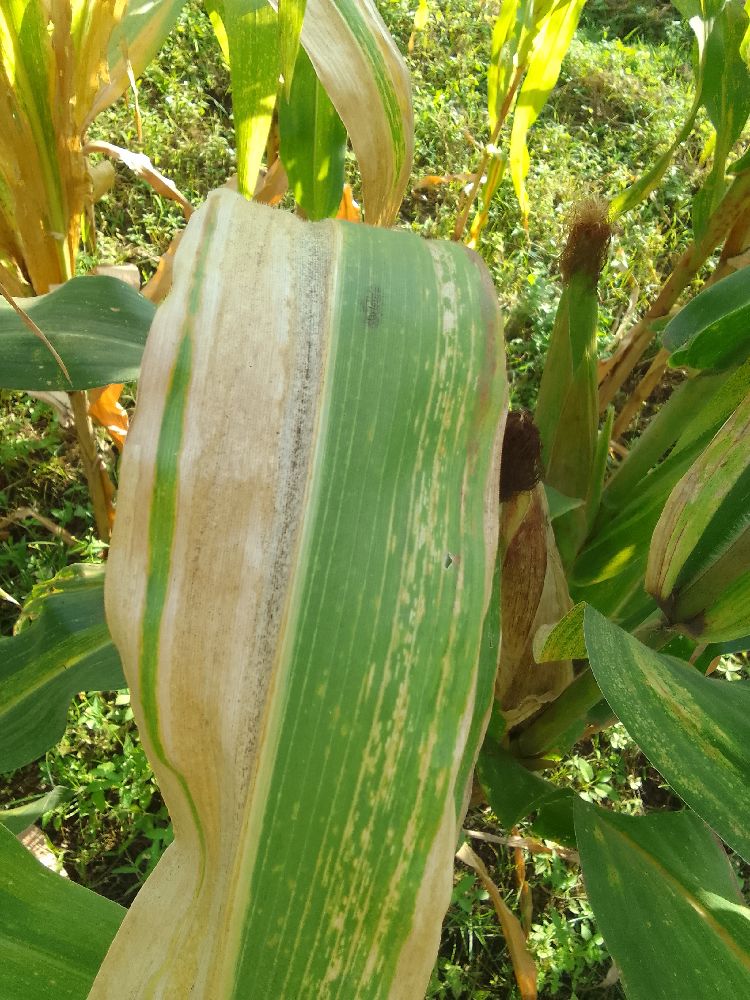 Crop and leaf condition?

maize, maize lethal necrosis
